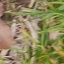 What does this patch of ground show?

grass
